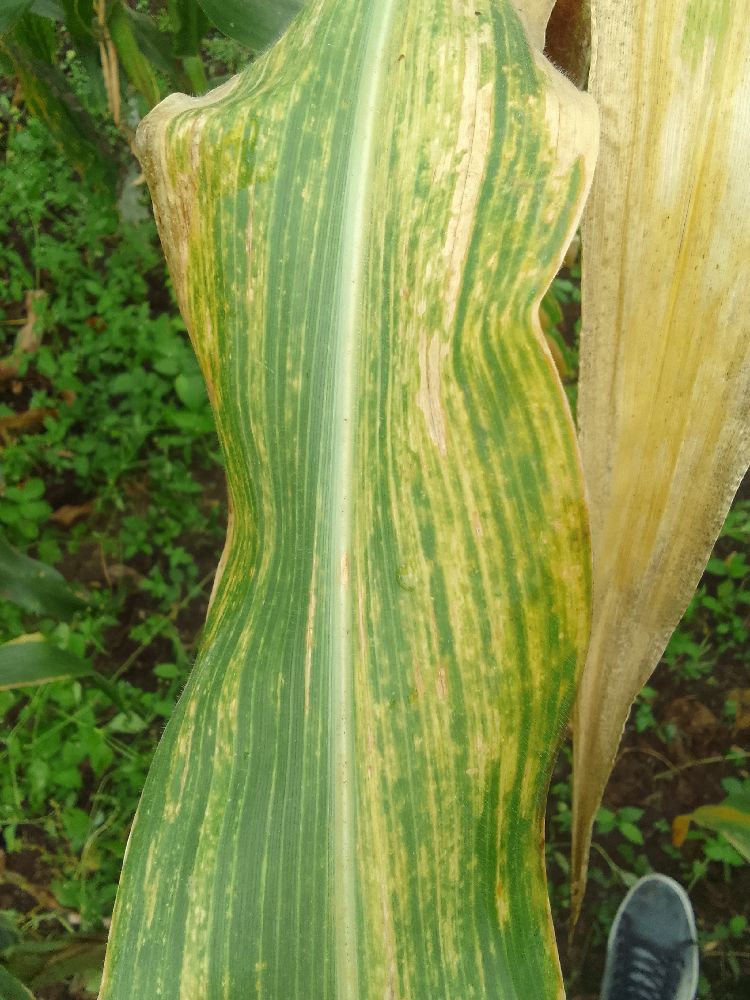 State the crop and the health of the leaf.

maize, maize lethal necrosis
